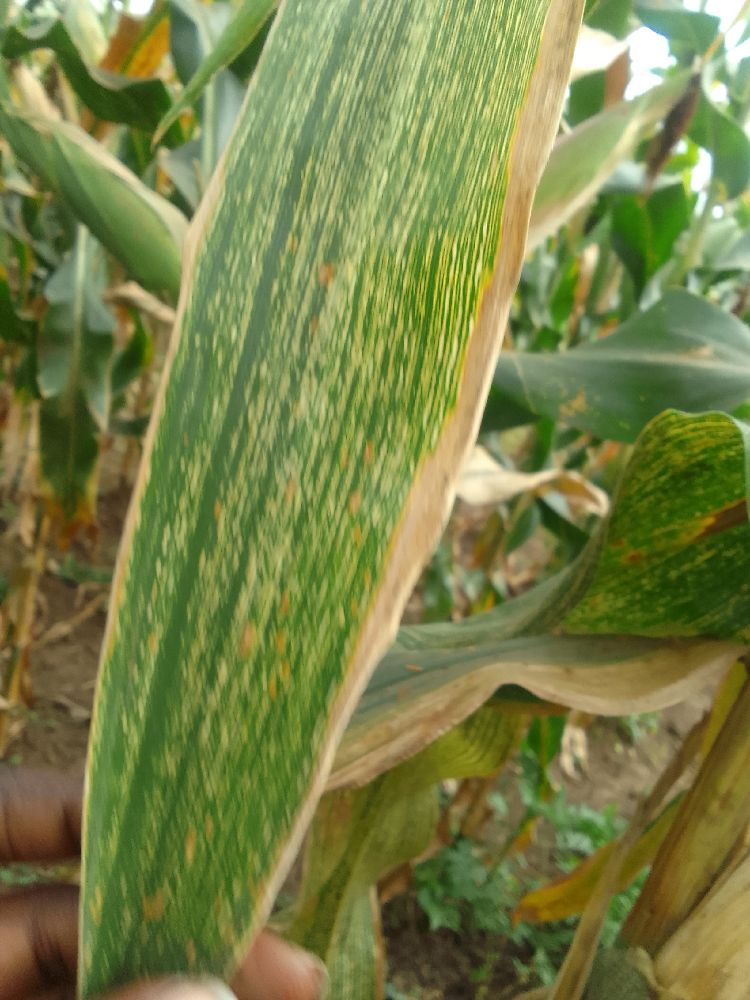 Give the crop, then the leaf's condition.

maize, maize streak virus
